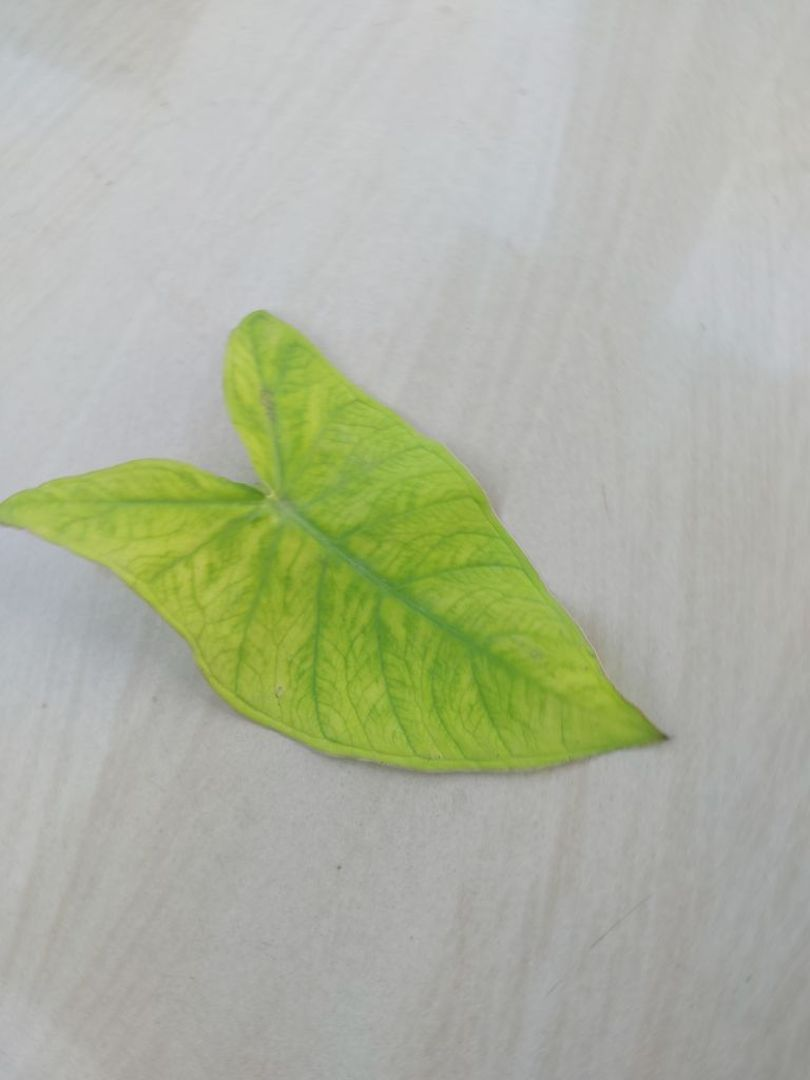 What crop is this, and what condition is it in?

taro, mosaic
